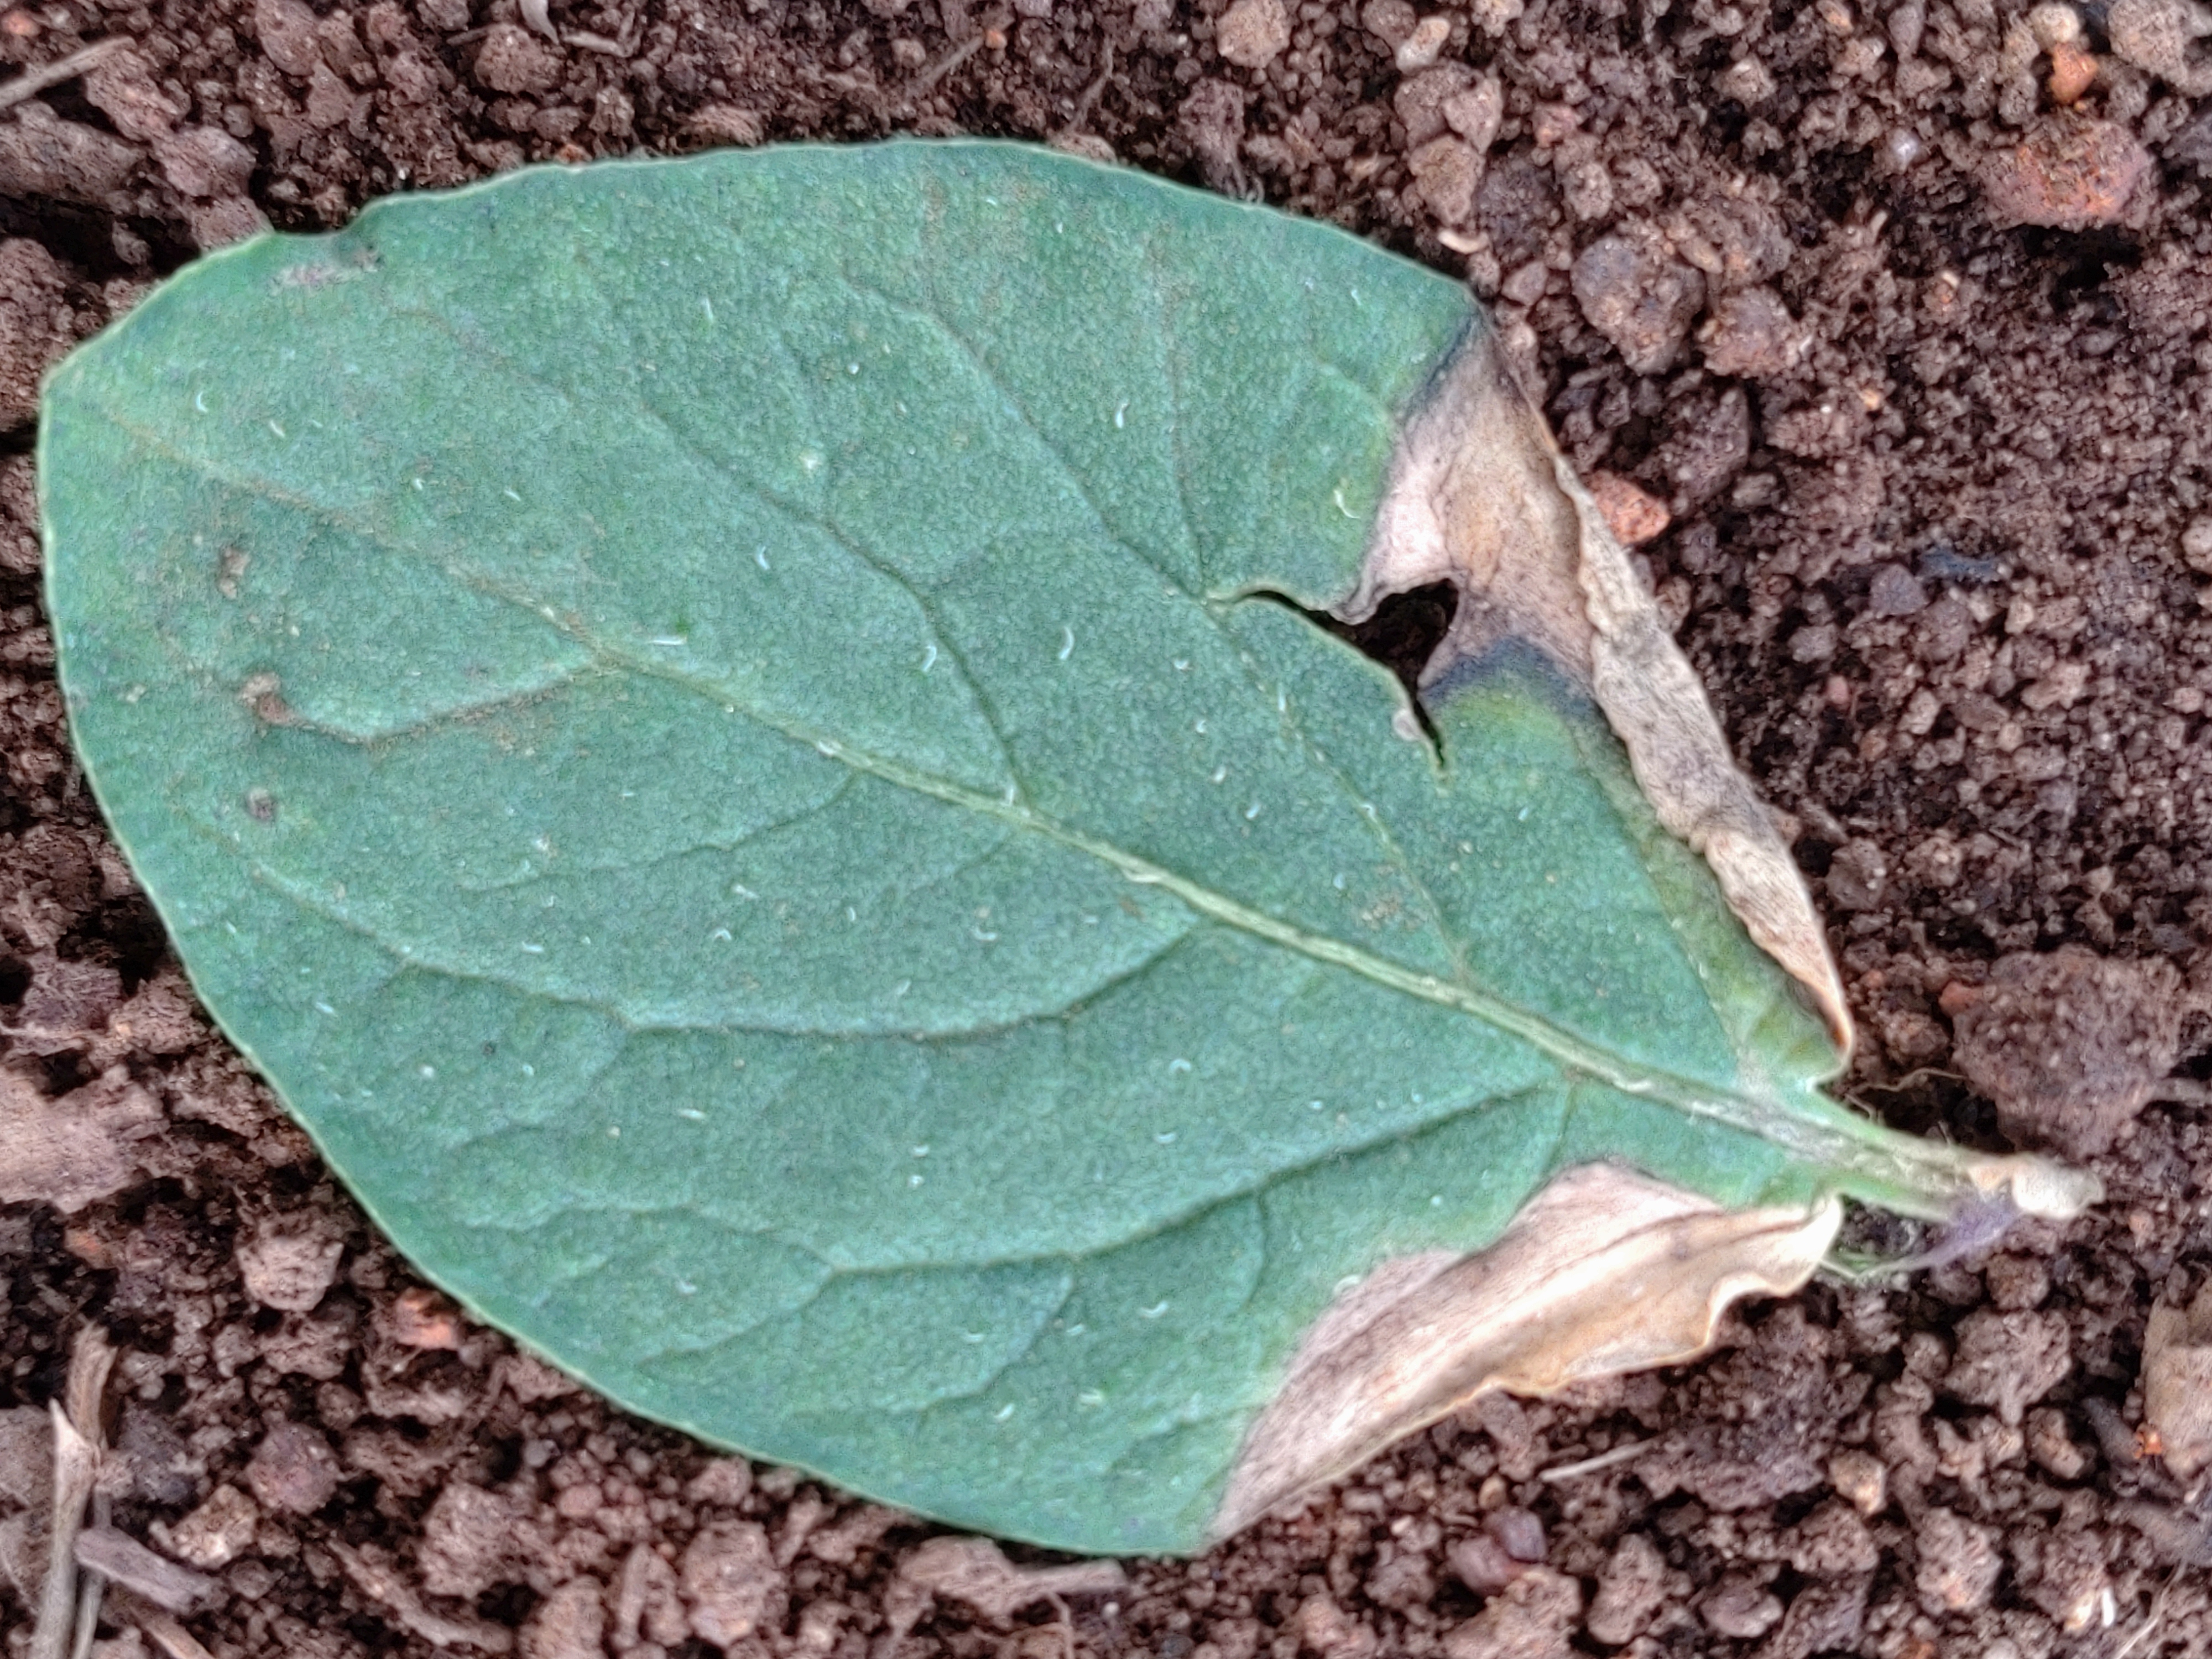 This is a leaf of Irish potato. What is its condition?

early blight
